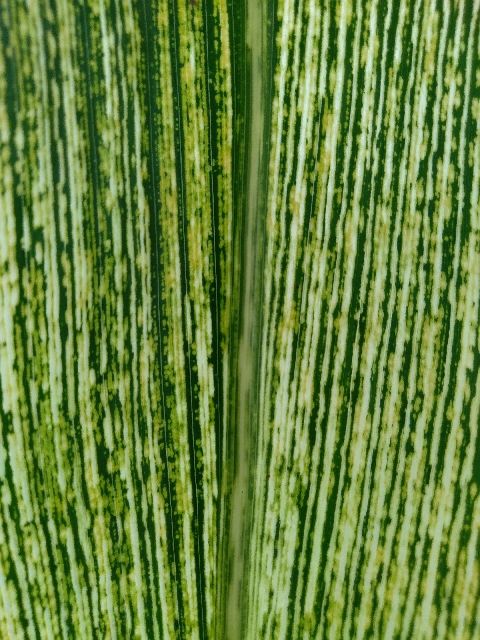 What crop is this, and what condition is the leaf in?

maize, maize streak virus
